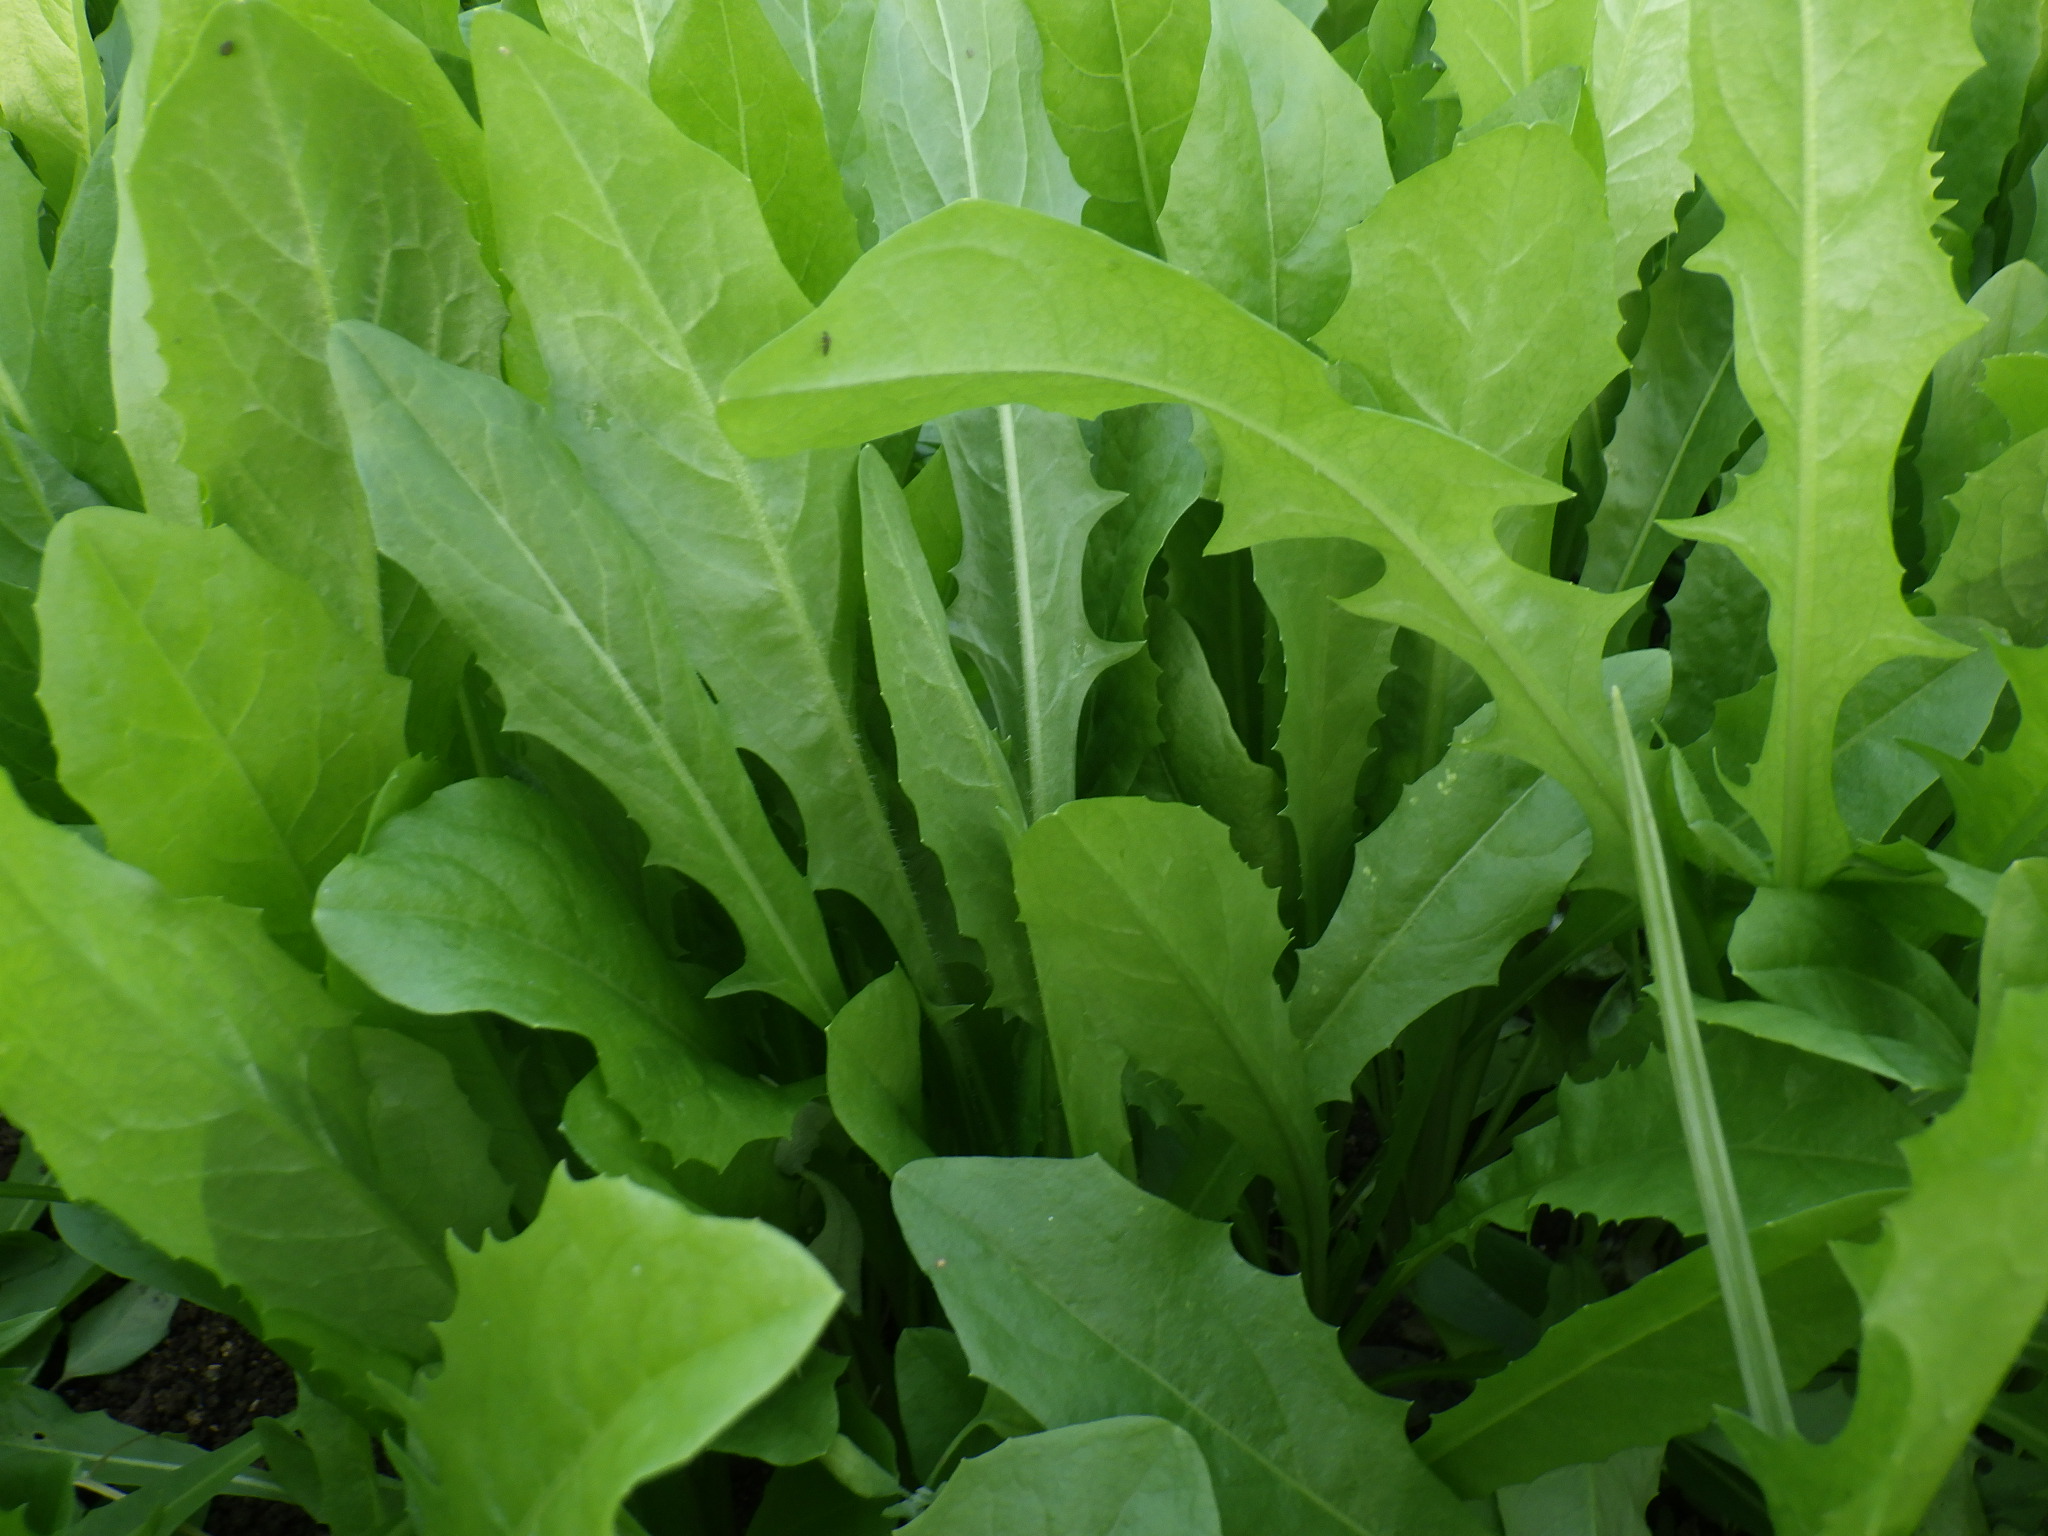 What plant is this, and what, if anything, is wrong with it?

chicory, healthy
